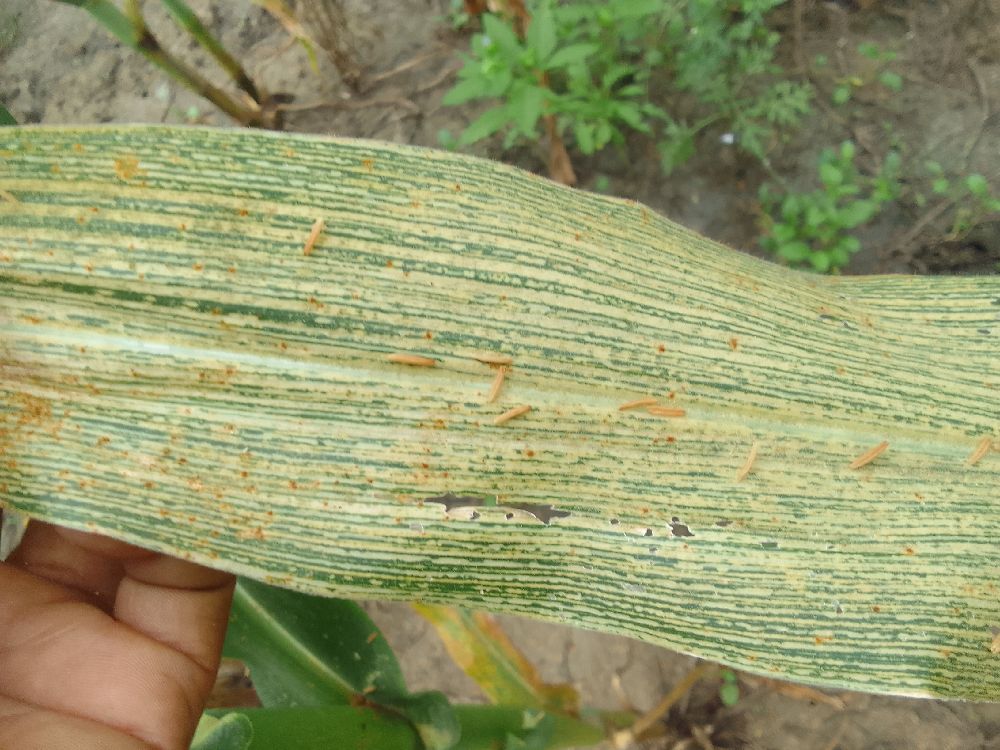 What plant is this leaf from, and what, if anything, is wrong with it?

maize, maize streak virus
